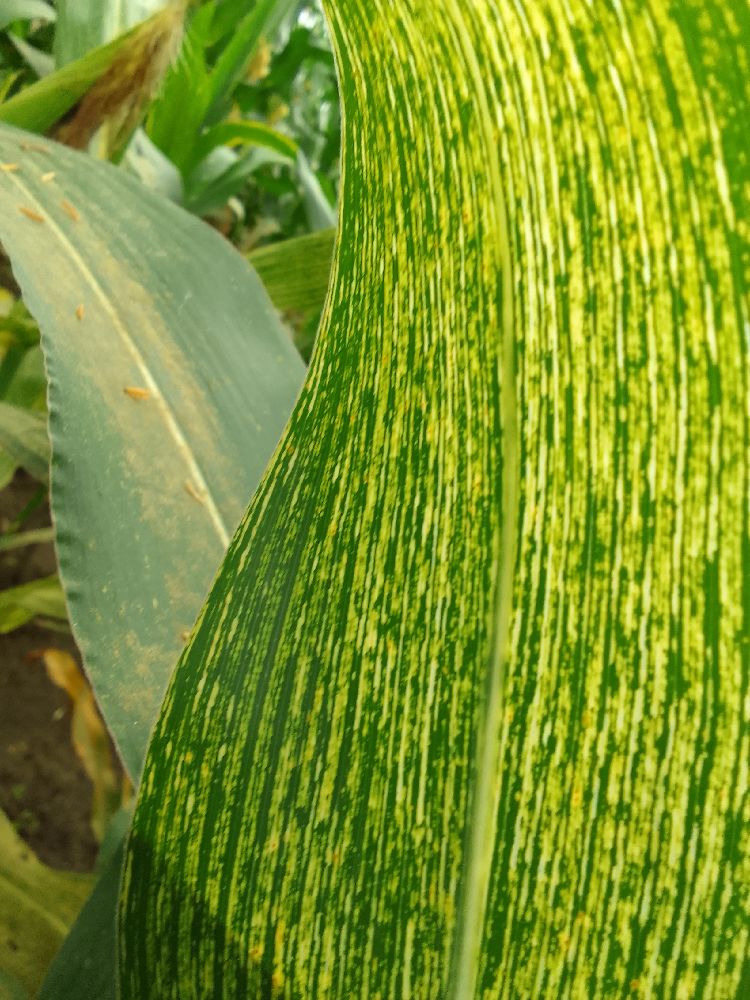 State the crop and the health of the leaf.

maize, maize streak virus
